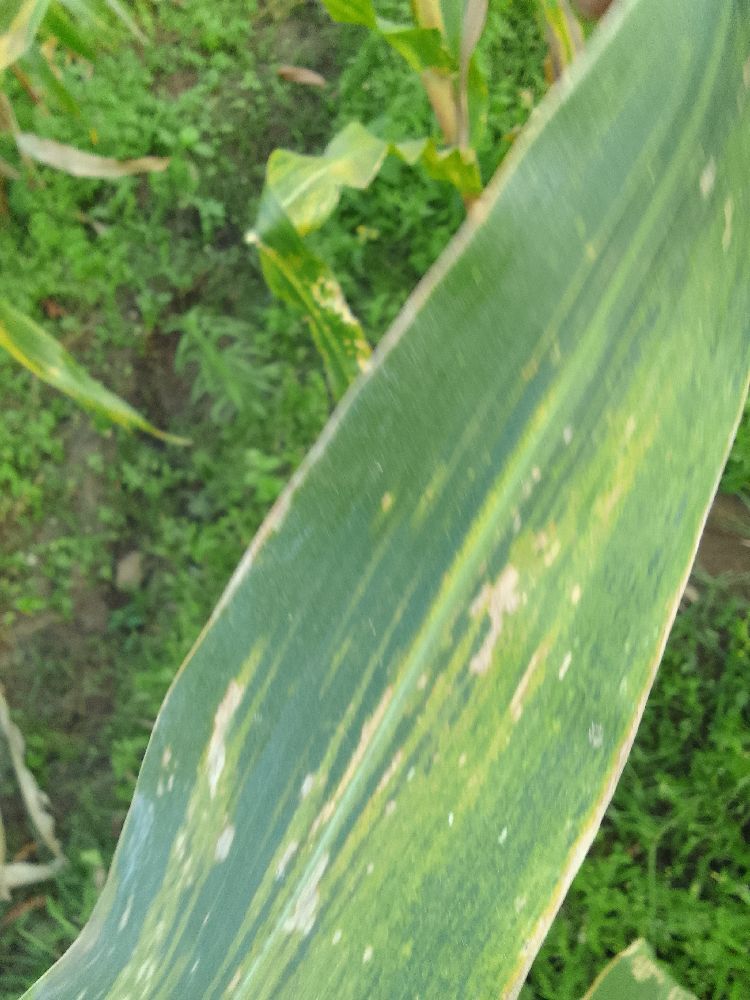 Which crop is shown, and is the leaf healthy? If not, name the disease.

maize, maize lethal necrosis
